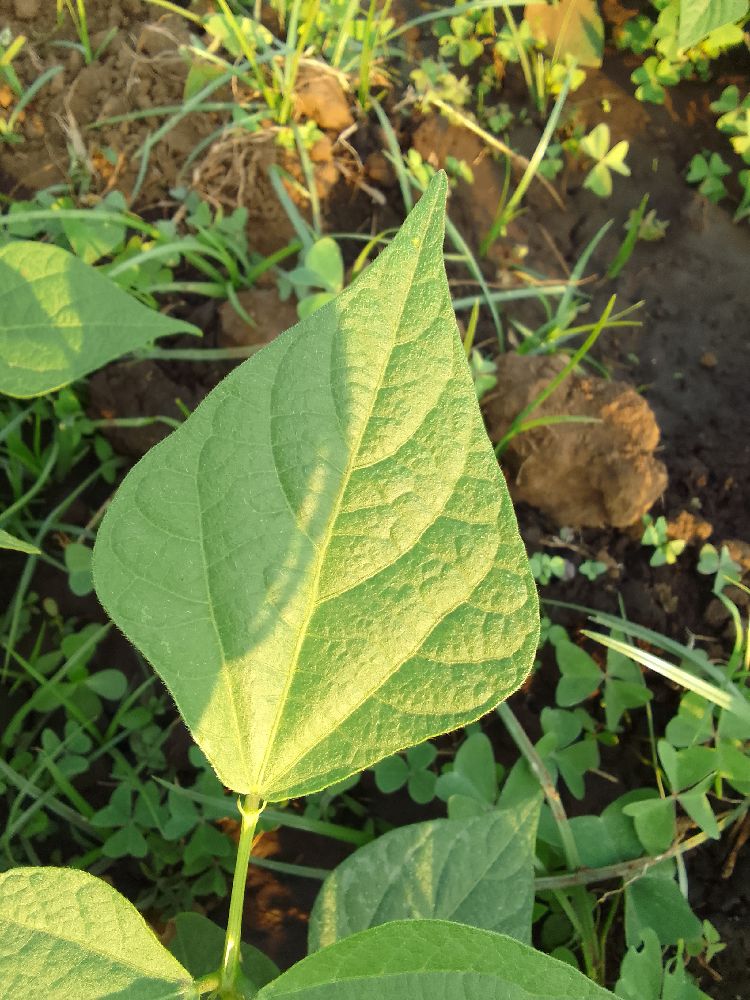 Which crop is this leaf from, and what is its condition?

common bean, healthy
